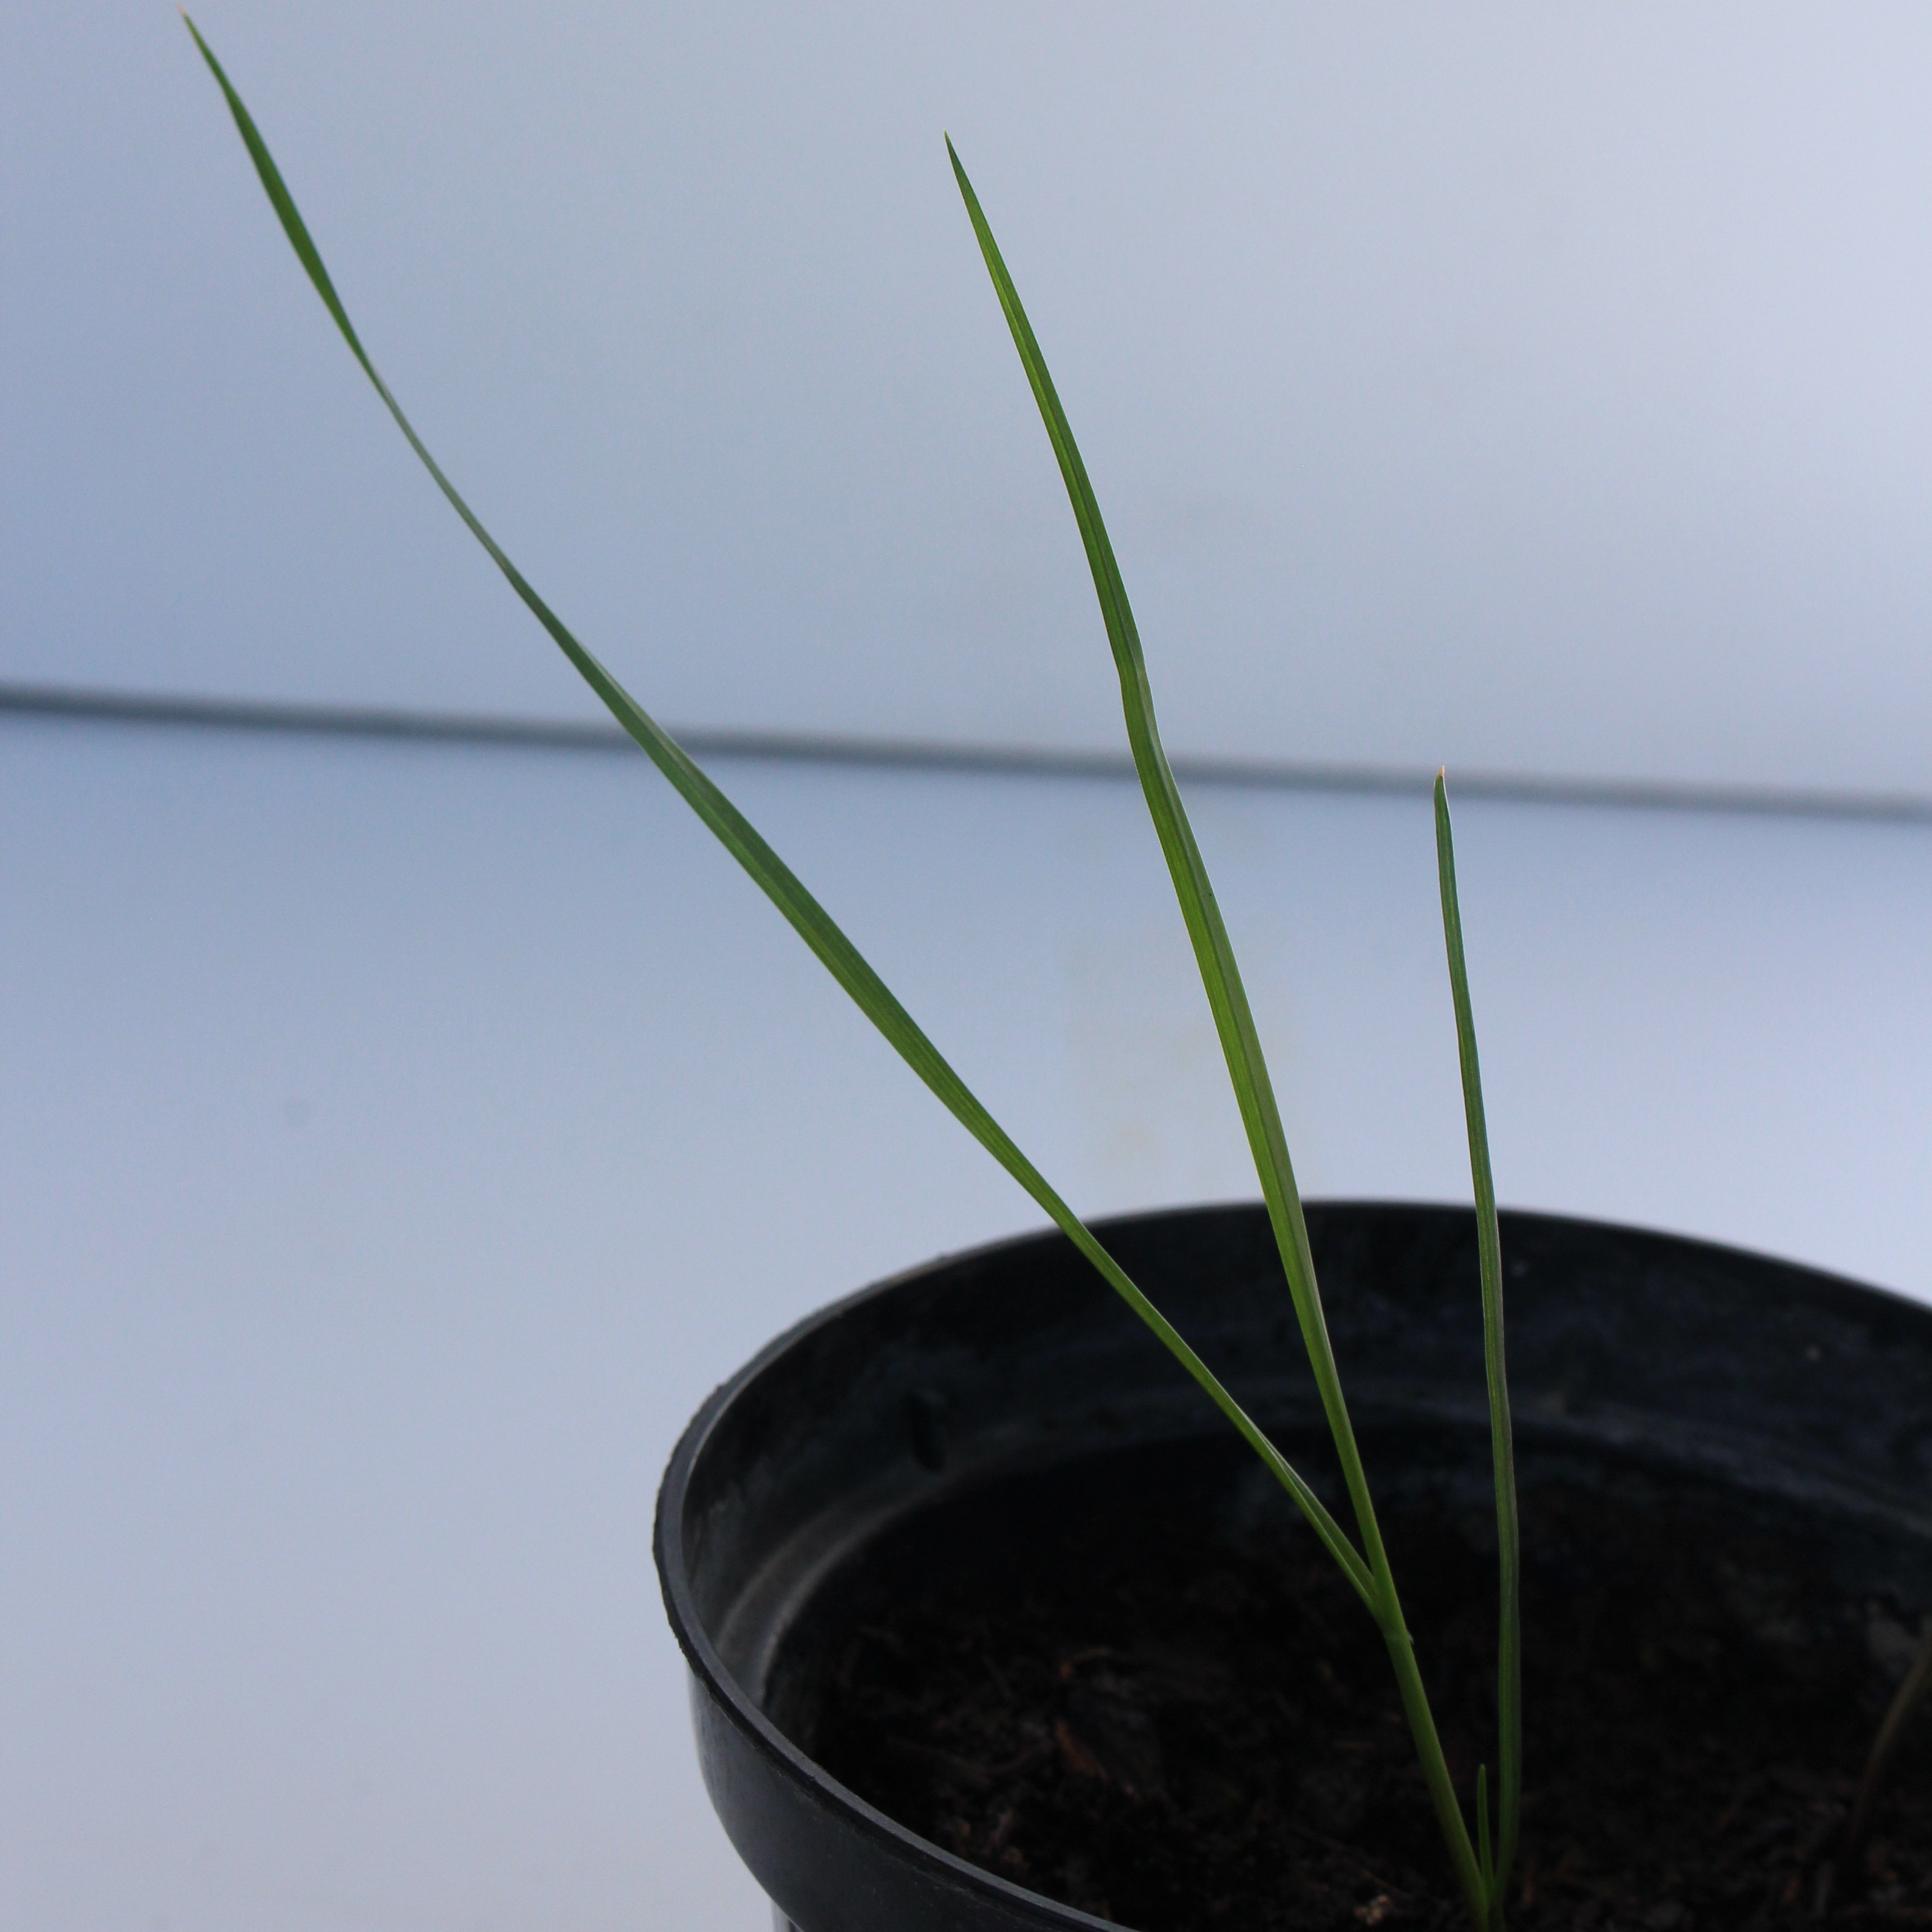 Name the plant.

Lolium multiflorum
